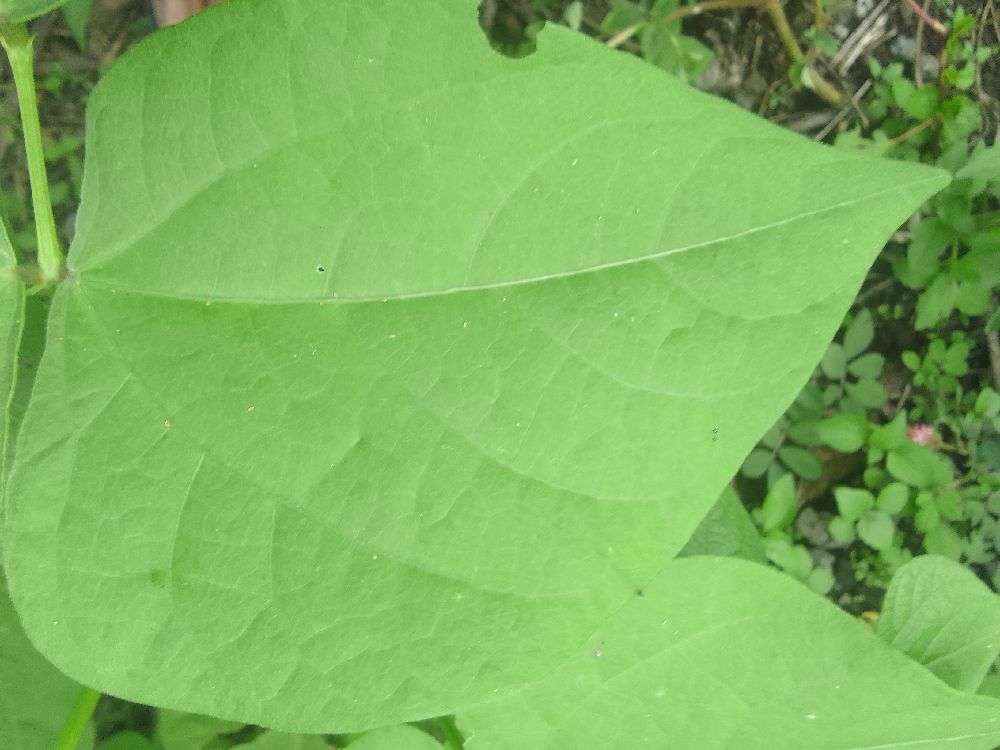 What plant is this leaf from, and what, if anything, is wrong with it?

common bean, healthy
